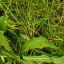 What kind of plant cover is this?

structured weed
